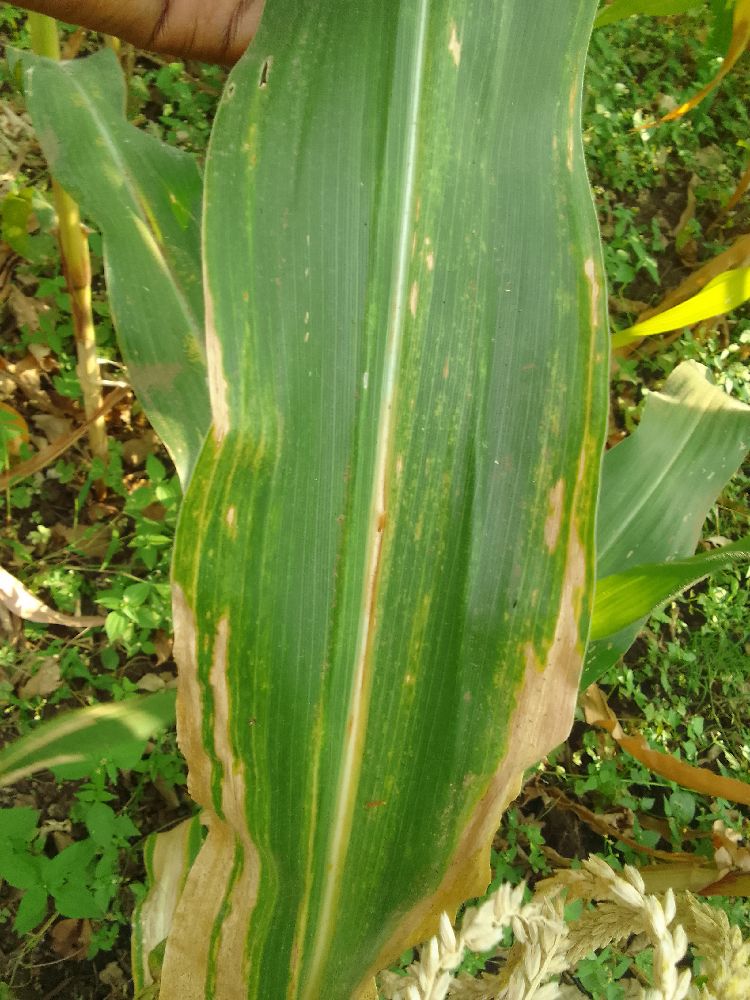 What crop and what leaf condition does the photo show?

maize, maize lethal necrosis
